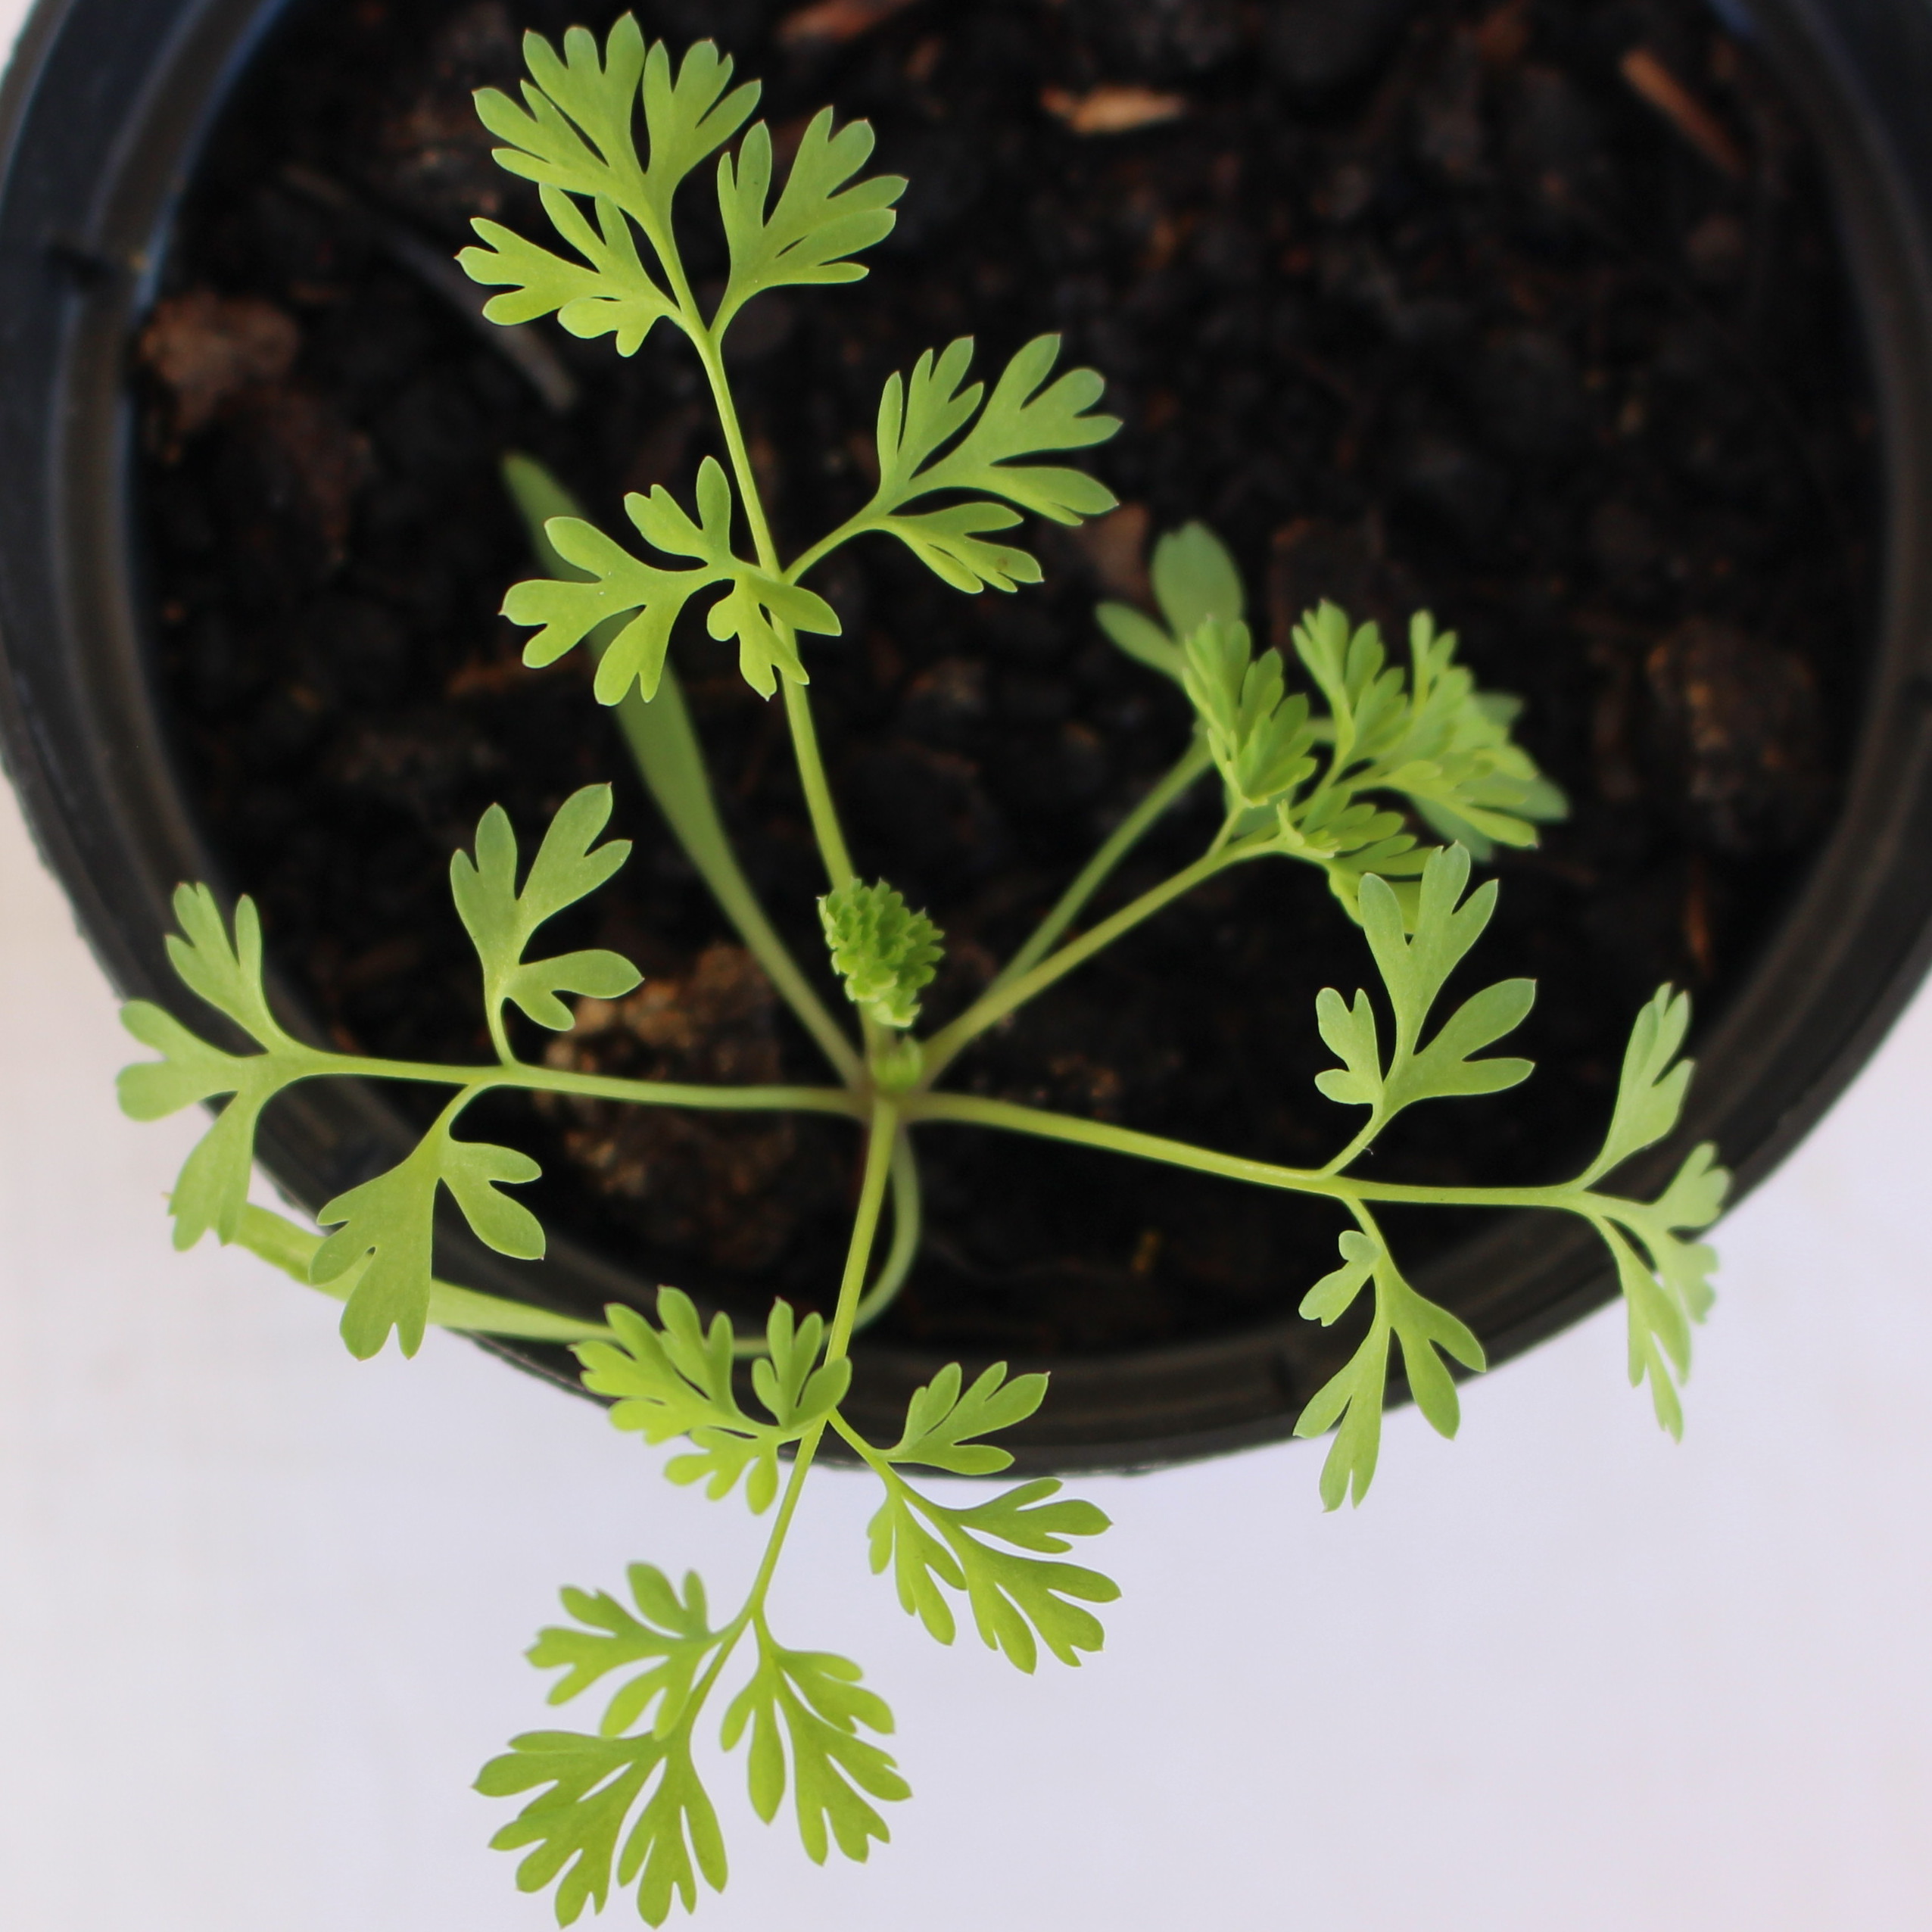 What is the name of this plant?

Fumaria officinalis
